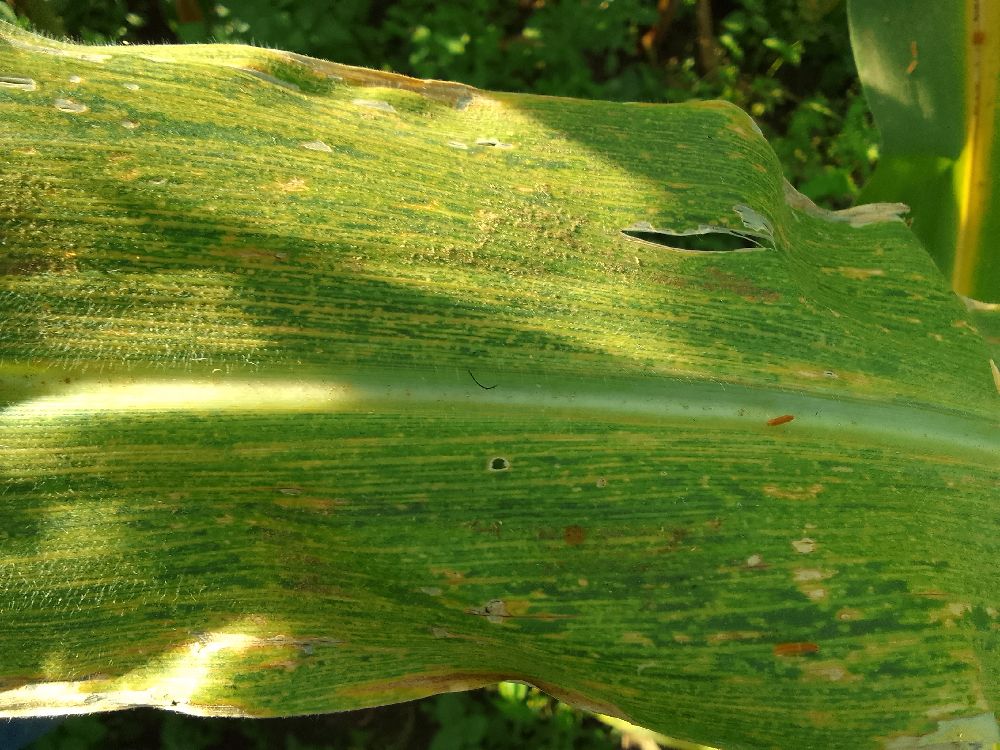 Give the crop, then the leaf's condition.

maize, maize lethal necrosis
